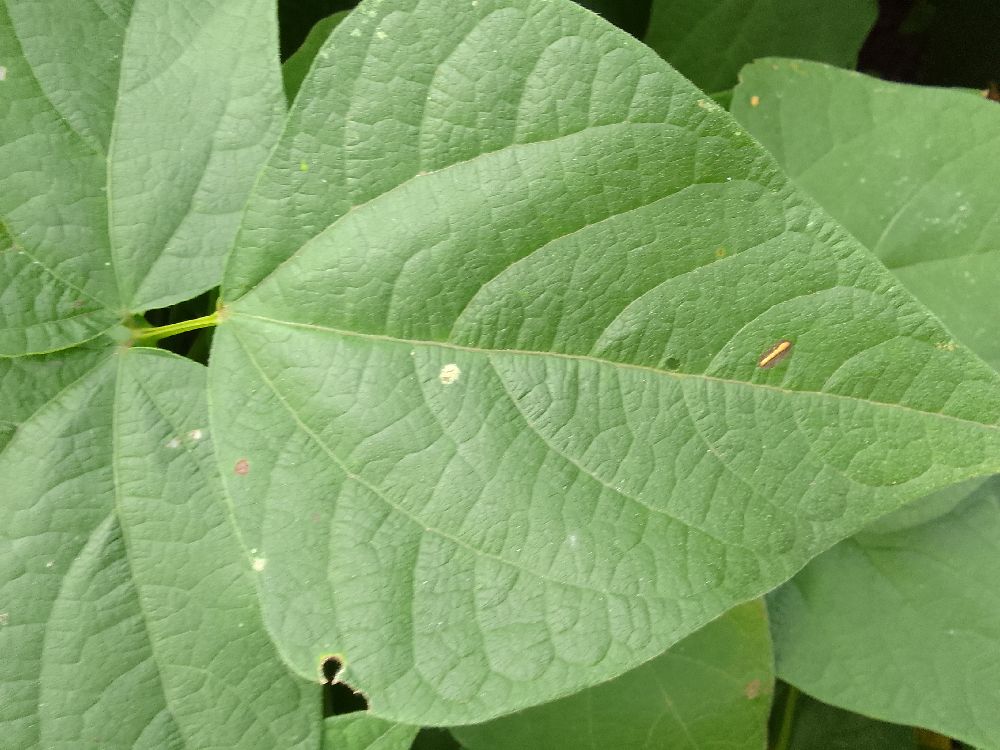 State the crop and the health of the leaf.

common bean, healthy
